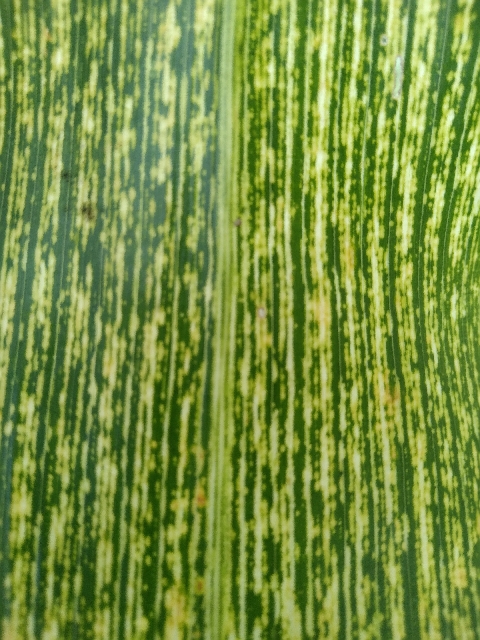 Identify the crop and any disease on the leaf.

maize, maize streak virus
